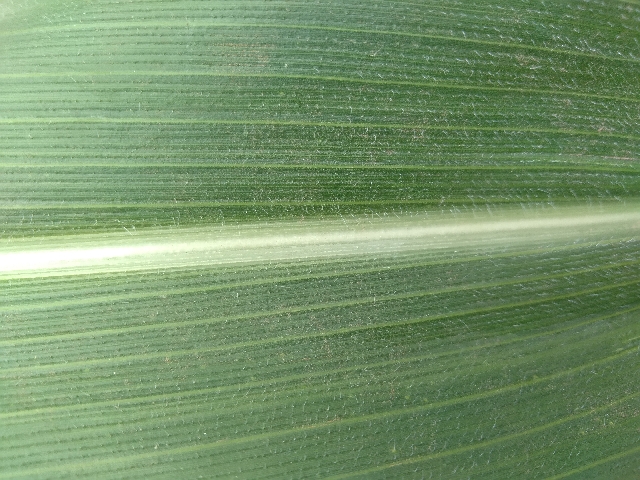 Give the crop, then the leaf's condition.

maize, healthy
